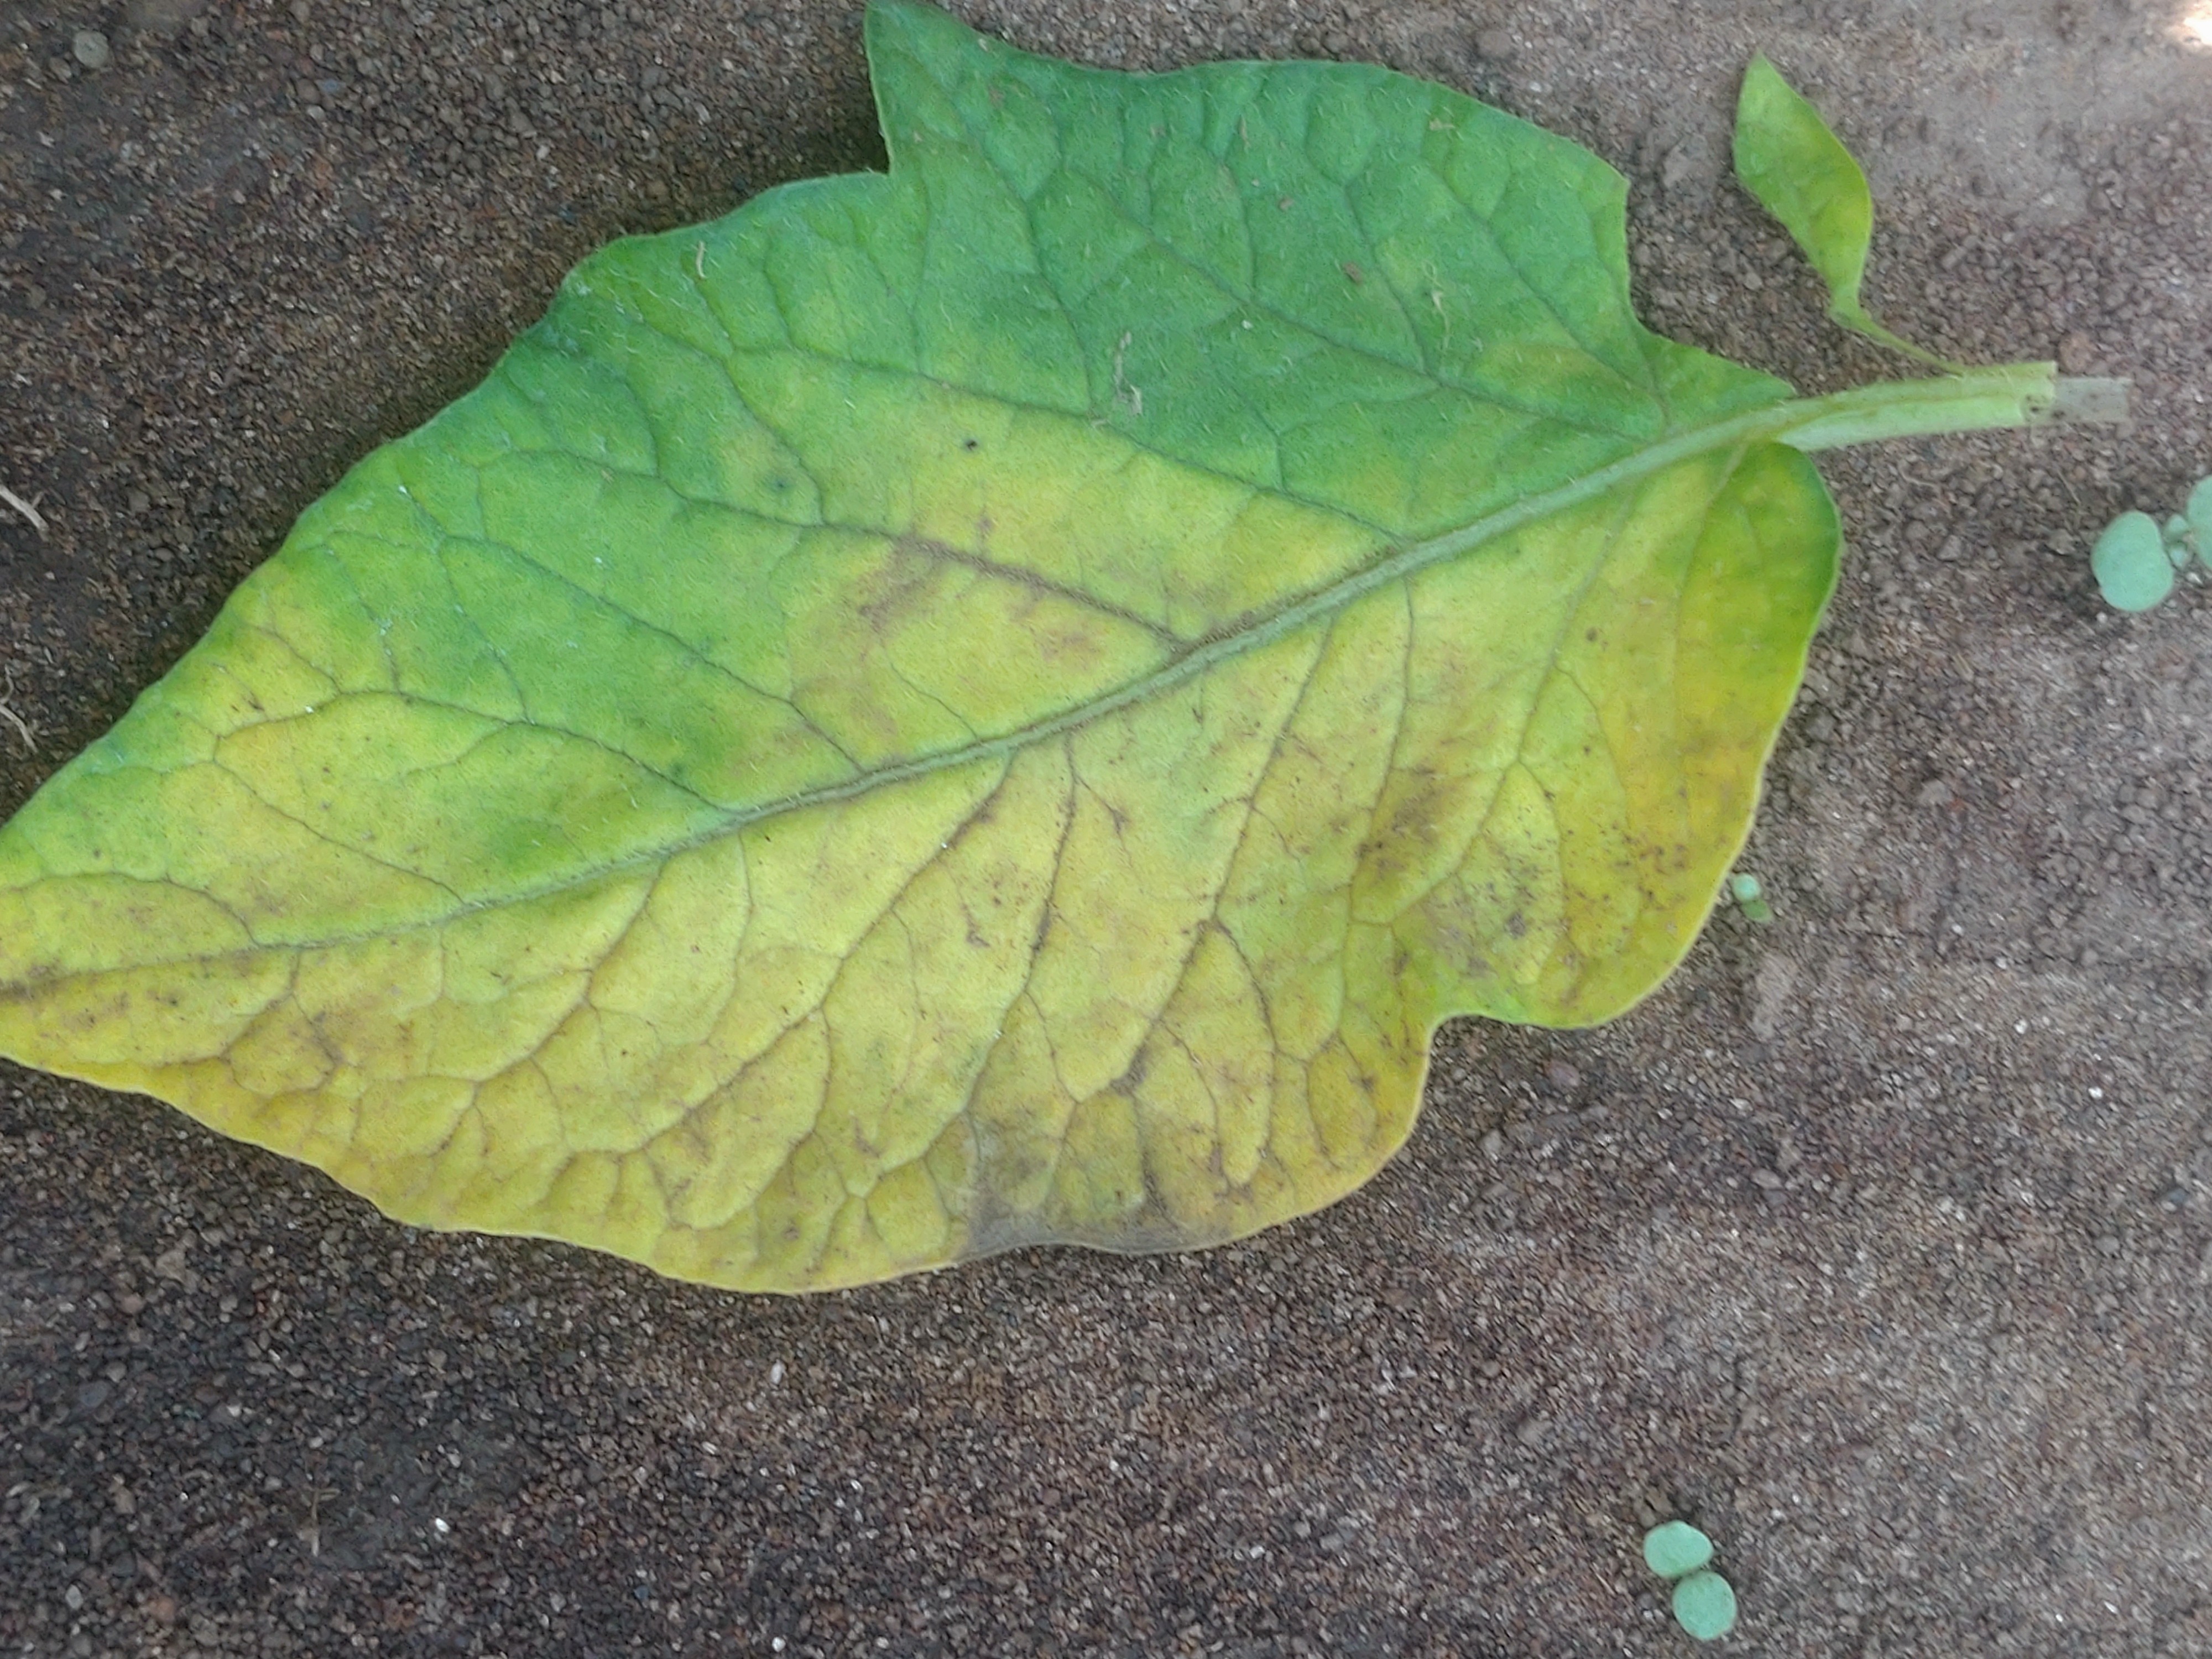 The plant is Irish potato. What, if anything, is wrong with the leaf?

late blight
